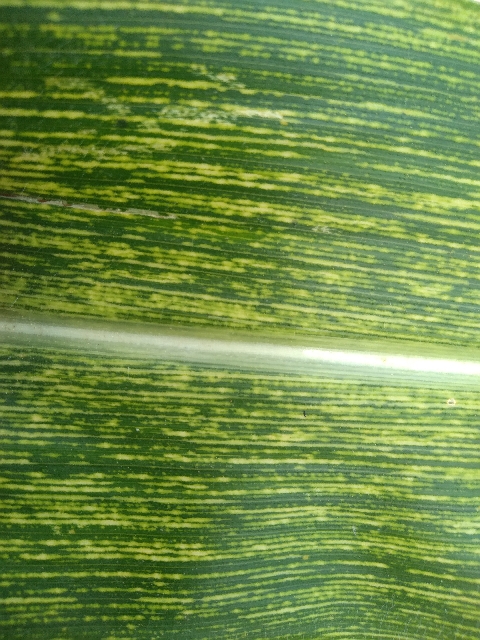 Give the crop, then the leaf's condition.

maize, maize streak virus
